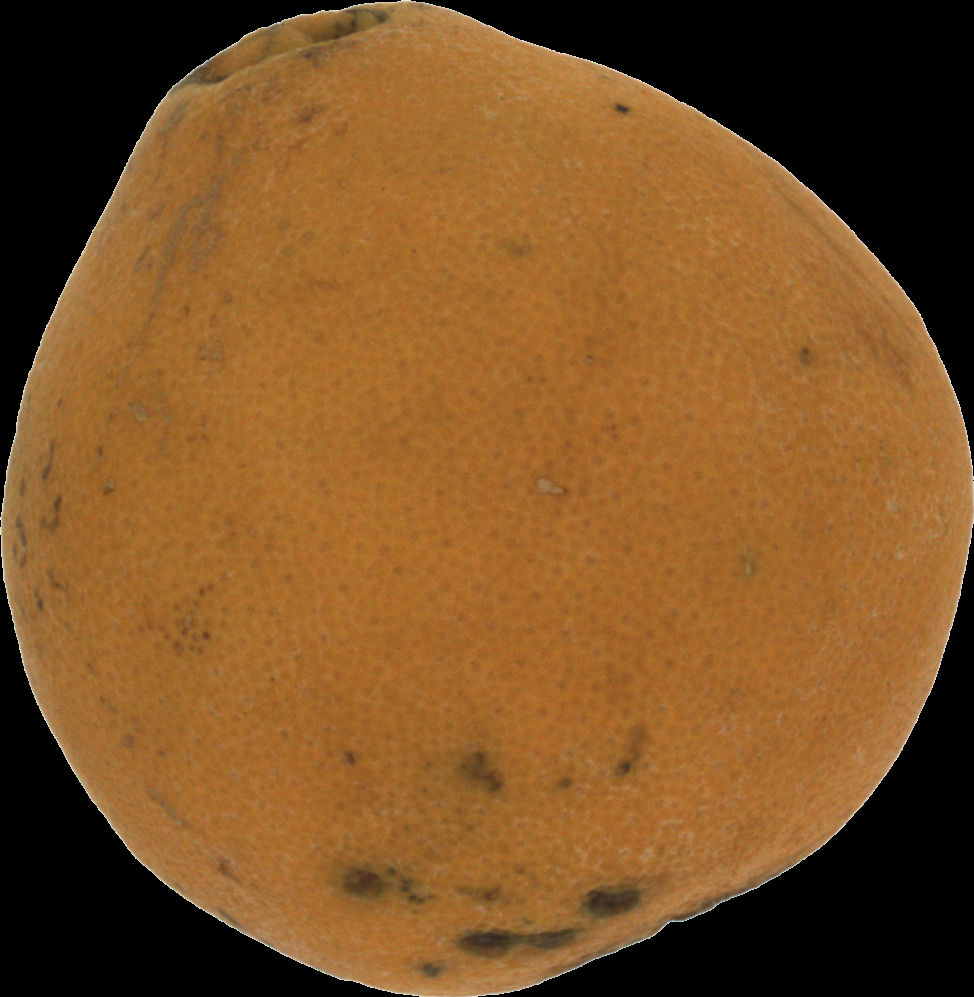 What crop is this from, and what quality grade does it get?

orange, bad
